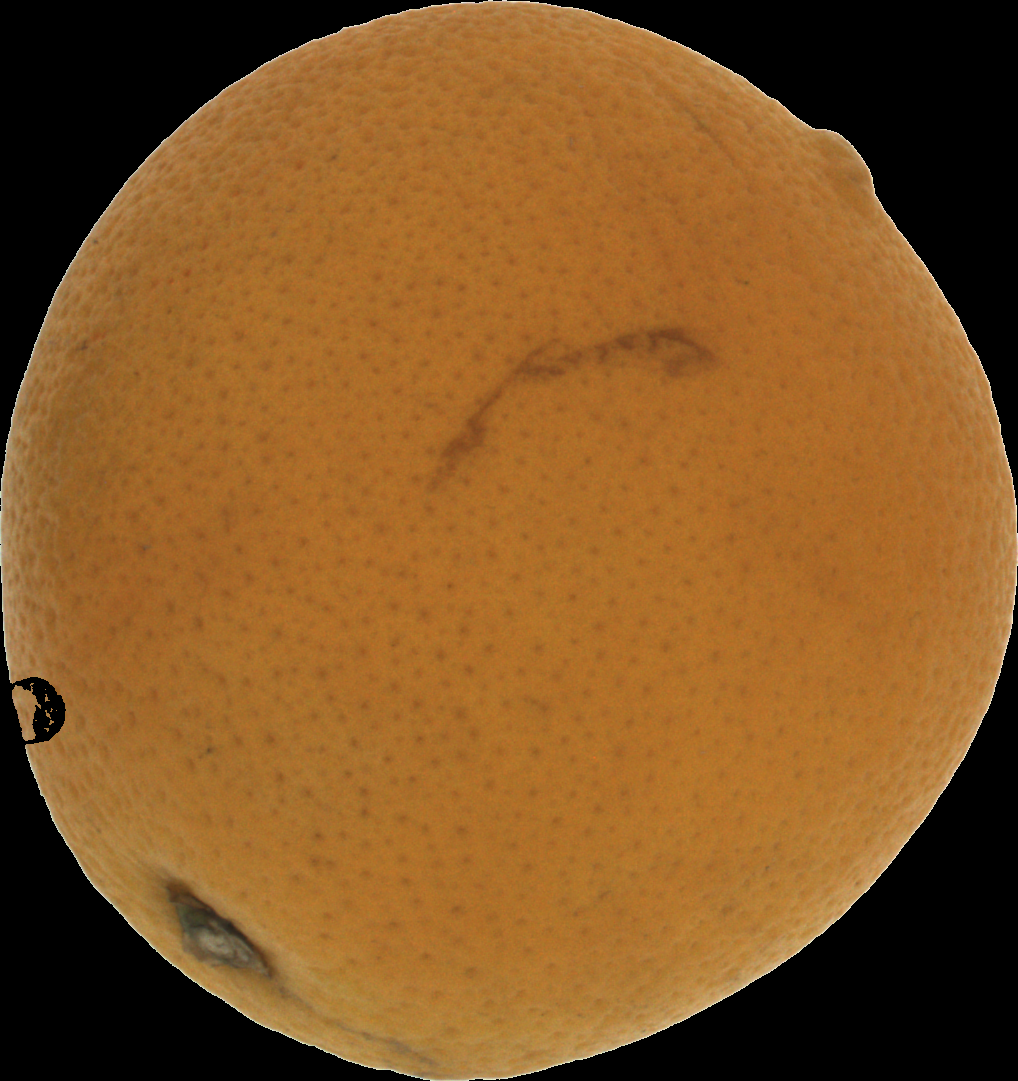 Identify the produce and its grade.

orange, bad
